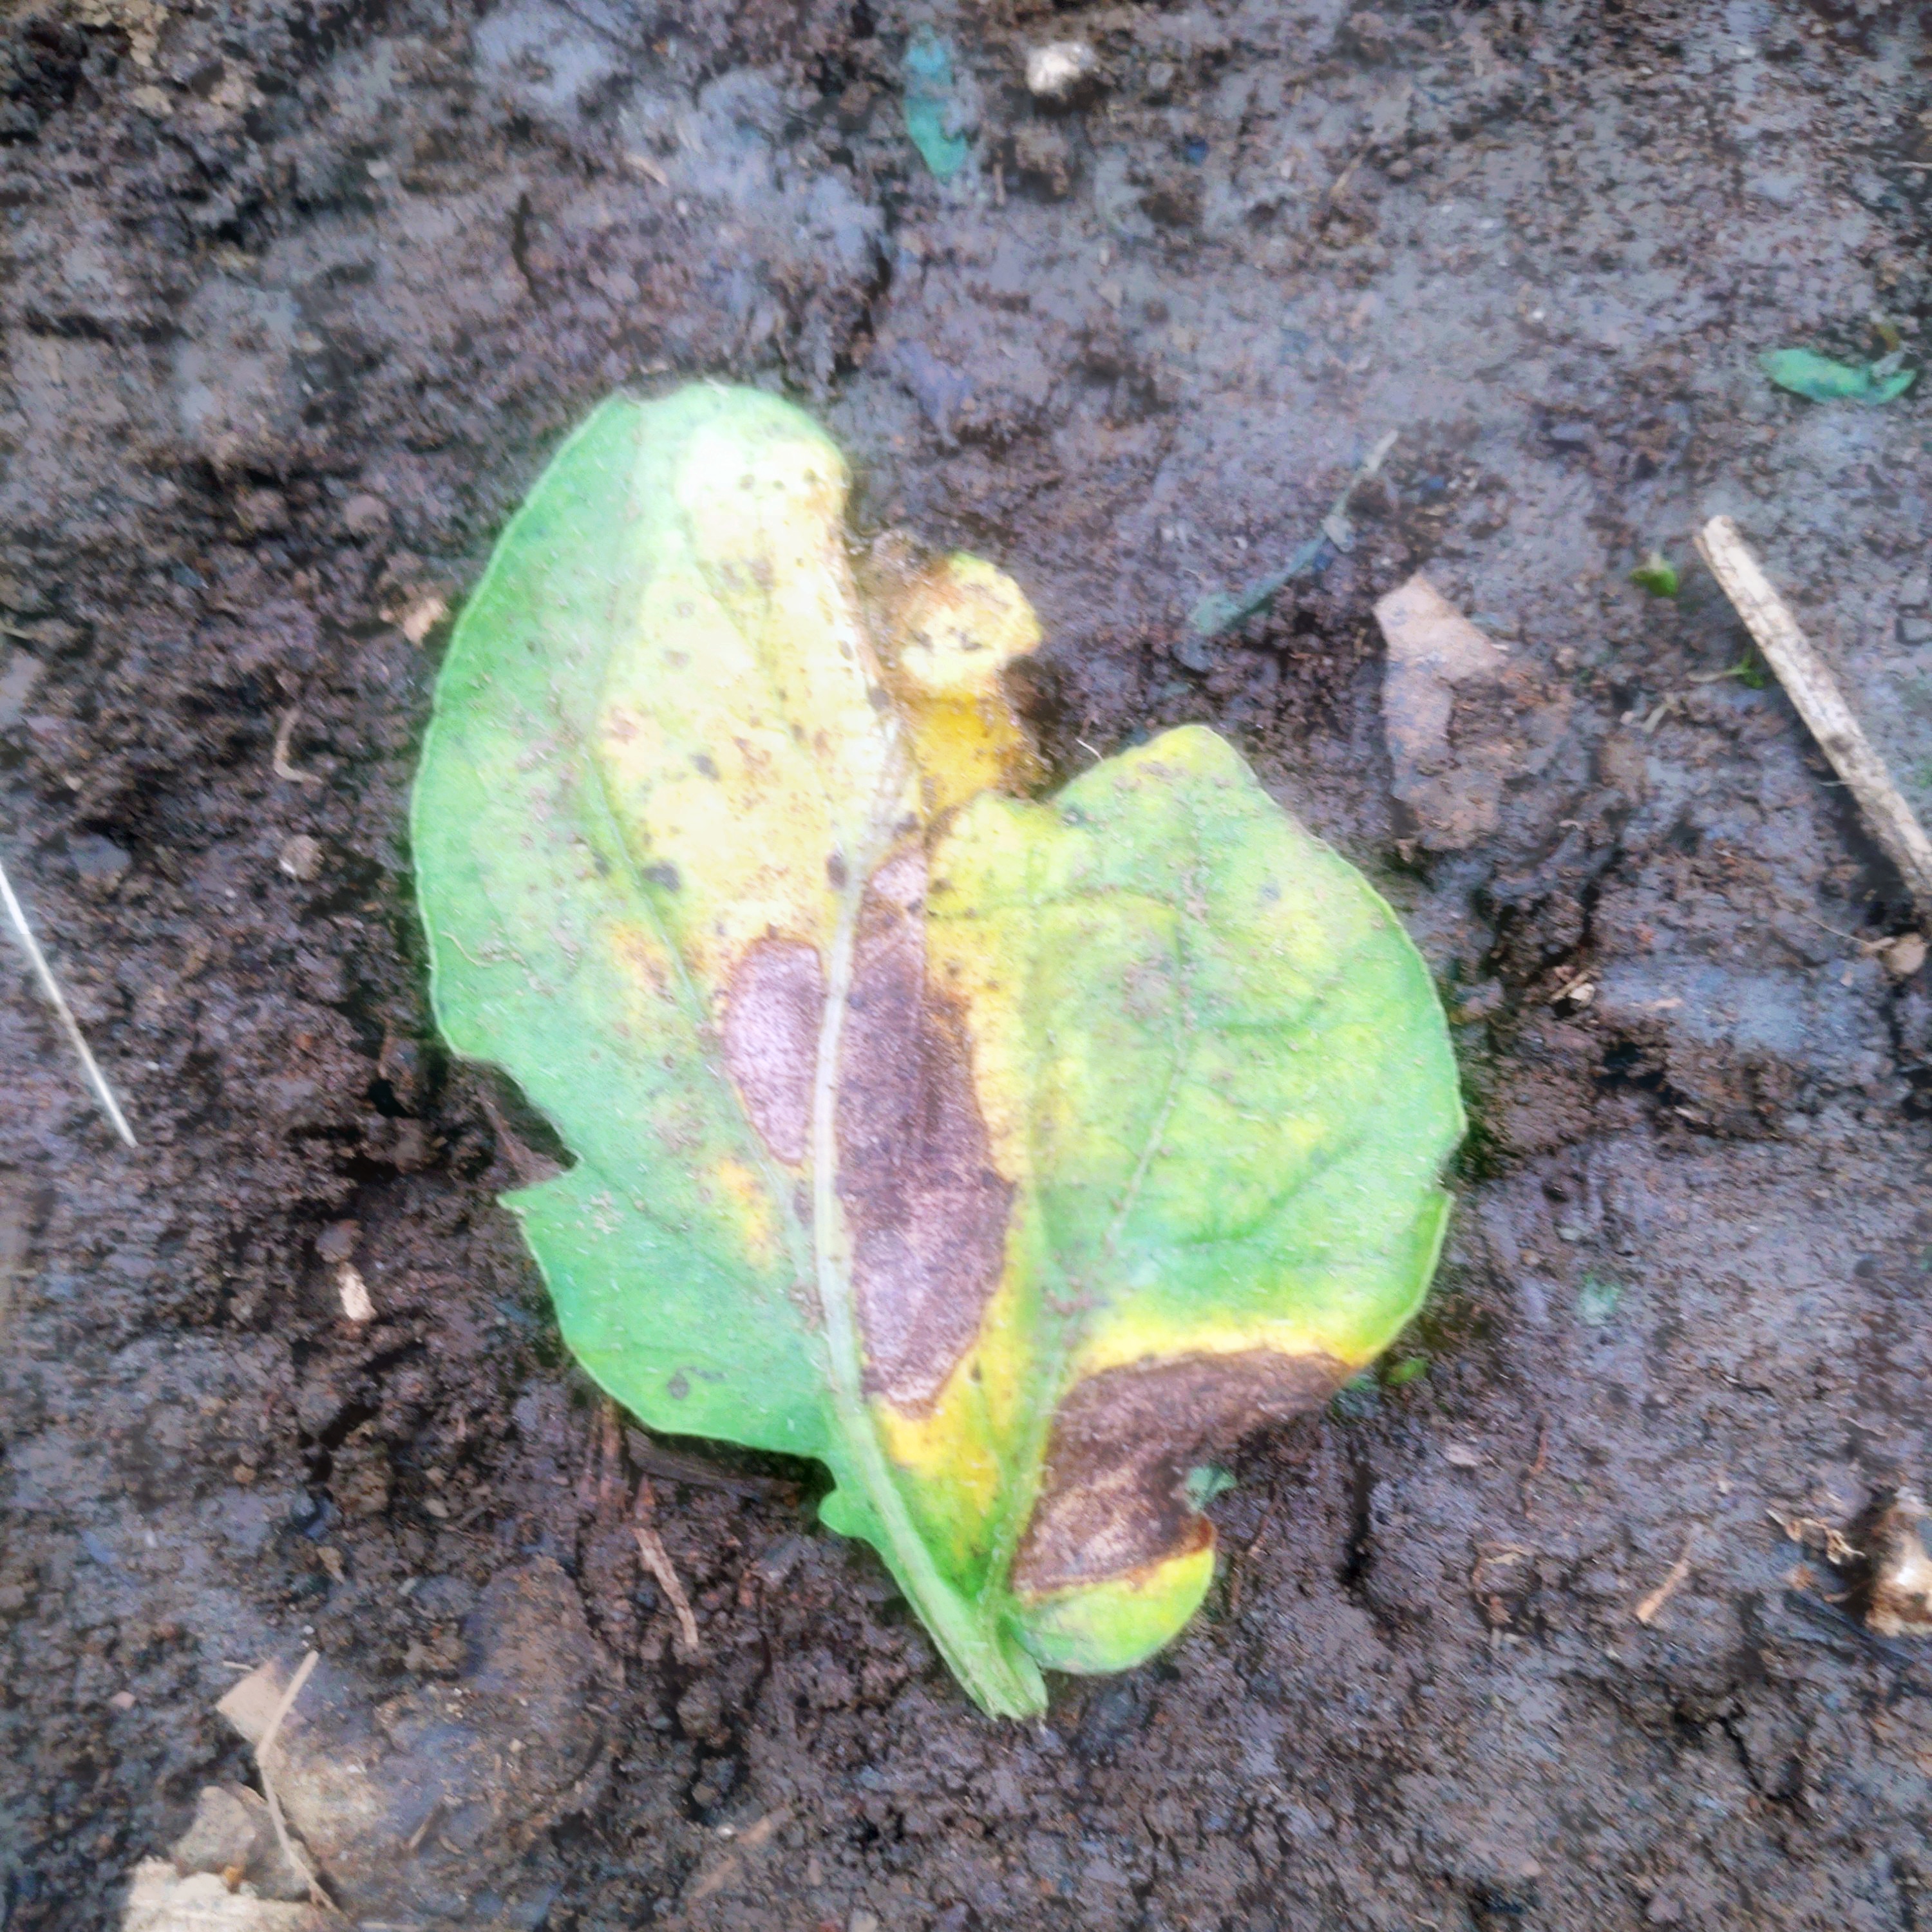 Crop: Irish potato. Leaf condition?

late blight
